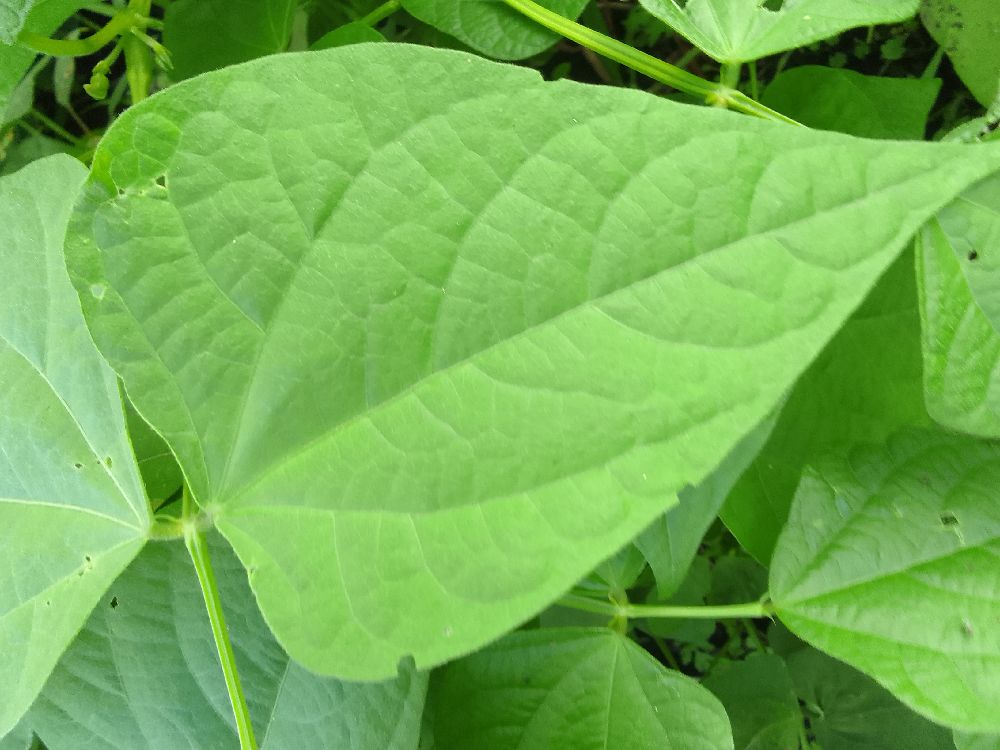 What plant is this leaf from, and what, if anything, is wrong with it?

common bean, healthy
